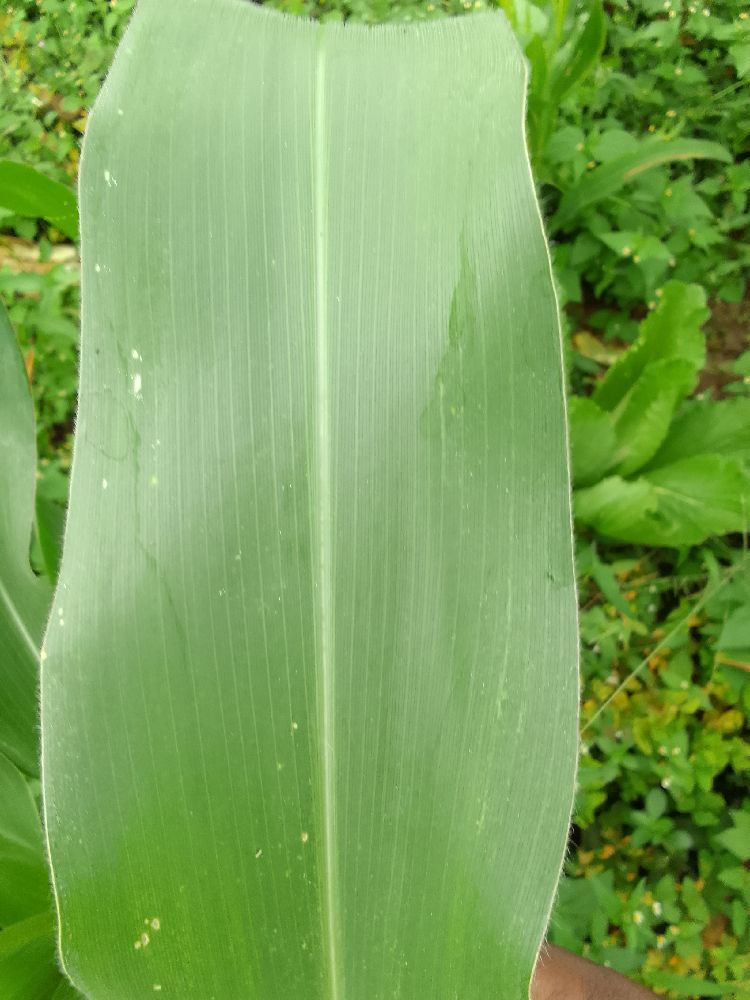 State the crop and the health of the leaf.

maize, healthy
